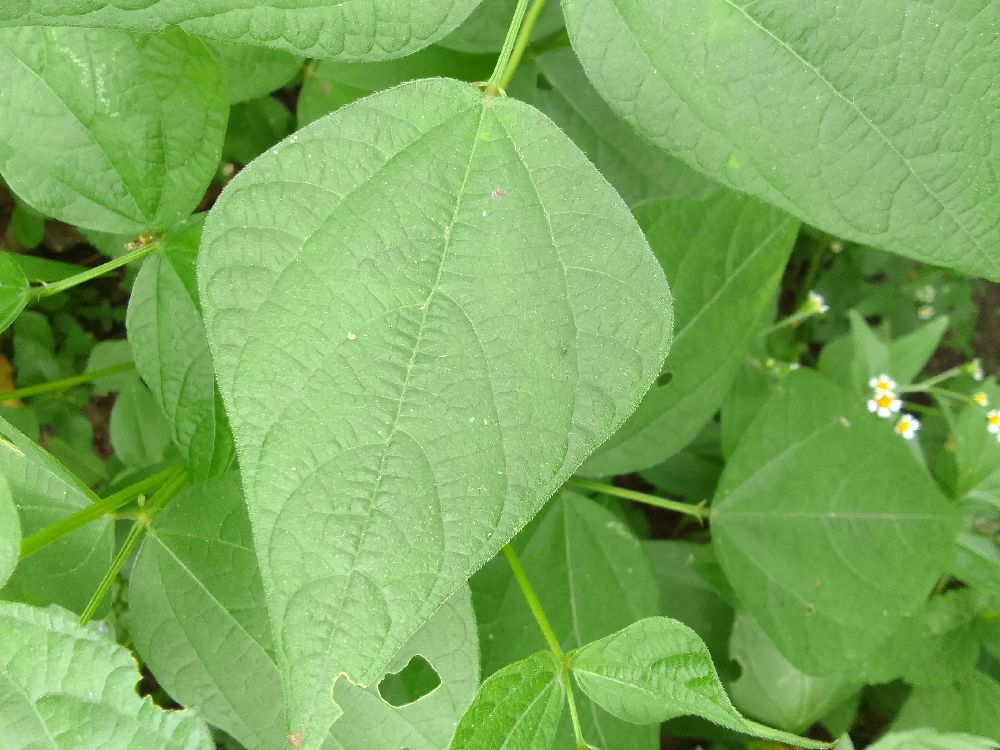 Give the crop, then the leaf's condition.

common bean, healthy
